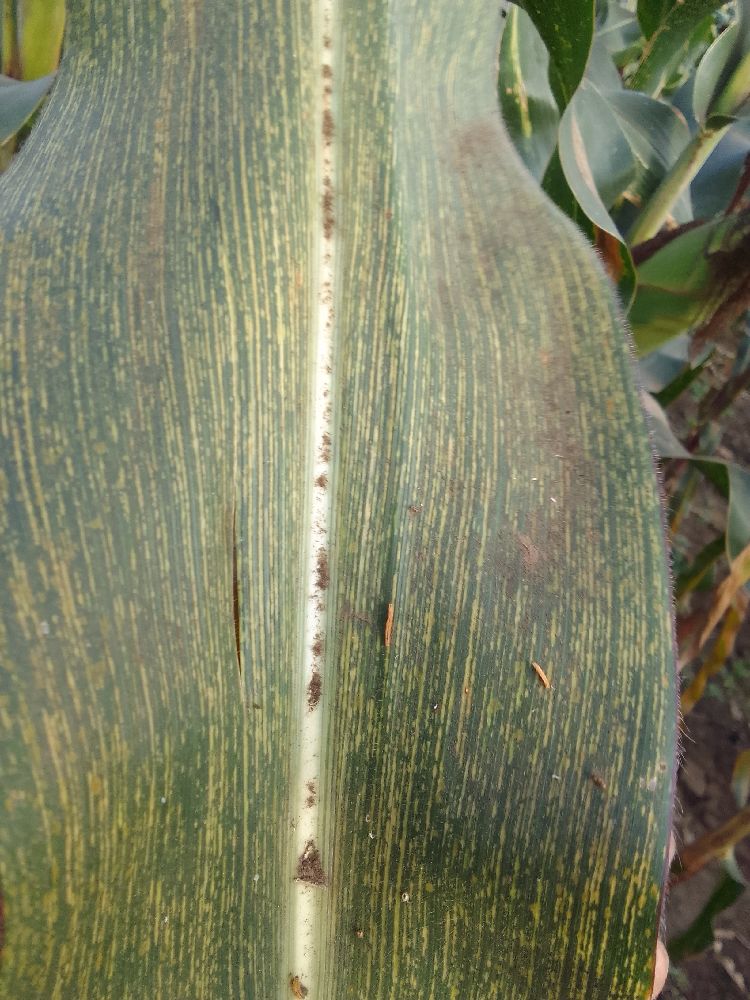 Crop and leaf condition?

maize, maize streak virus
